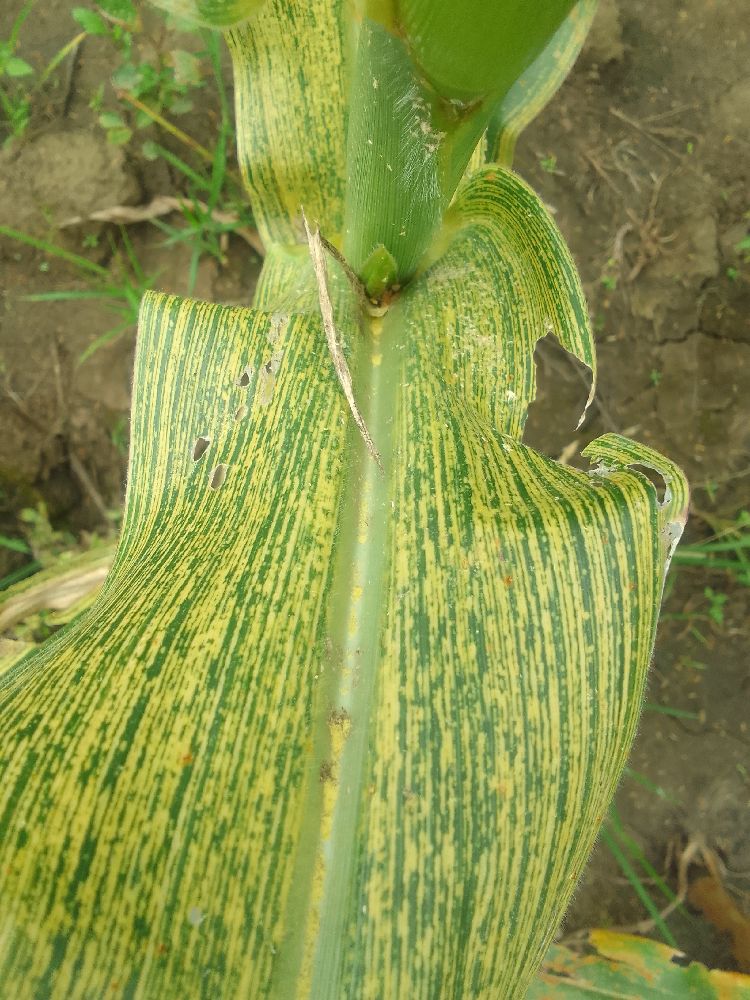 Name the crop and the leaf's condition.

maize, maize streak virus
